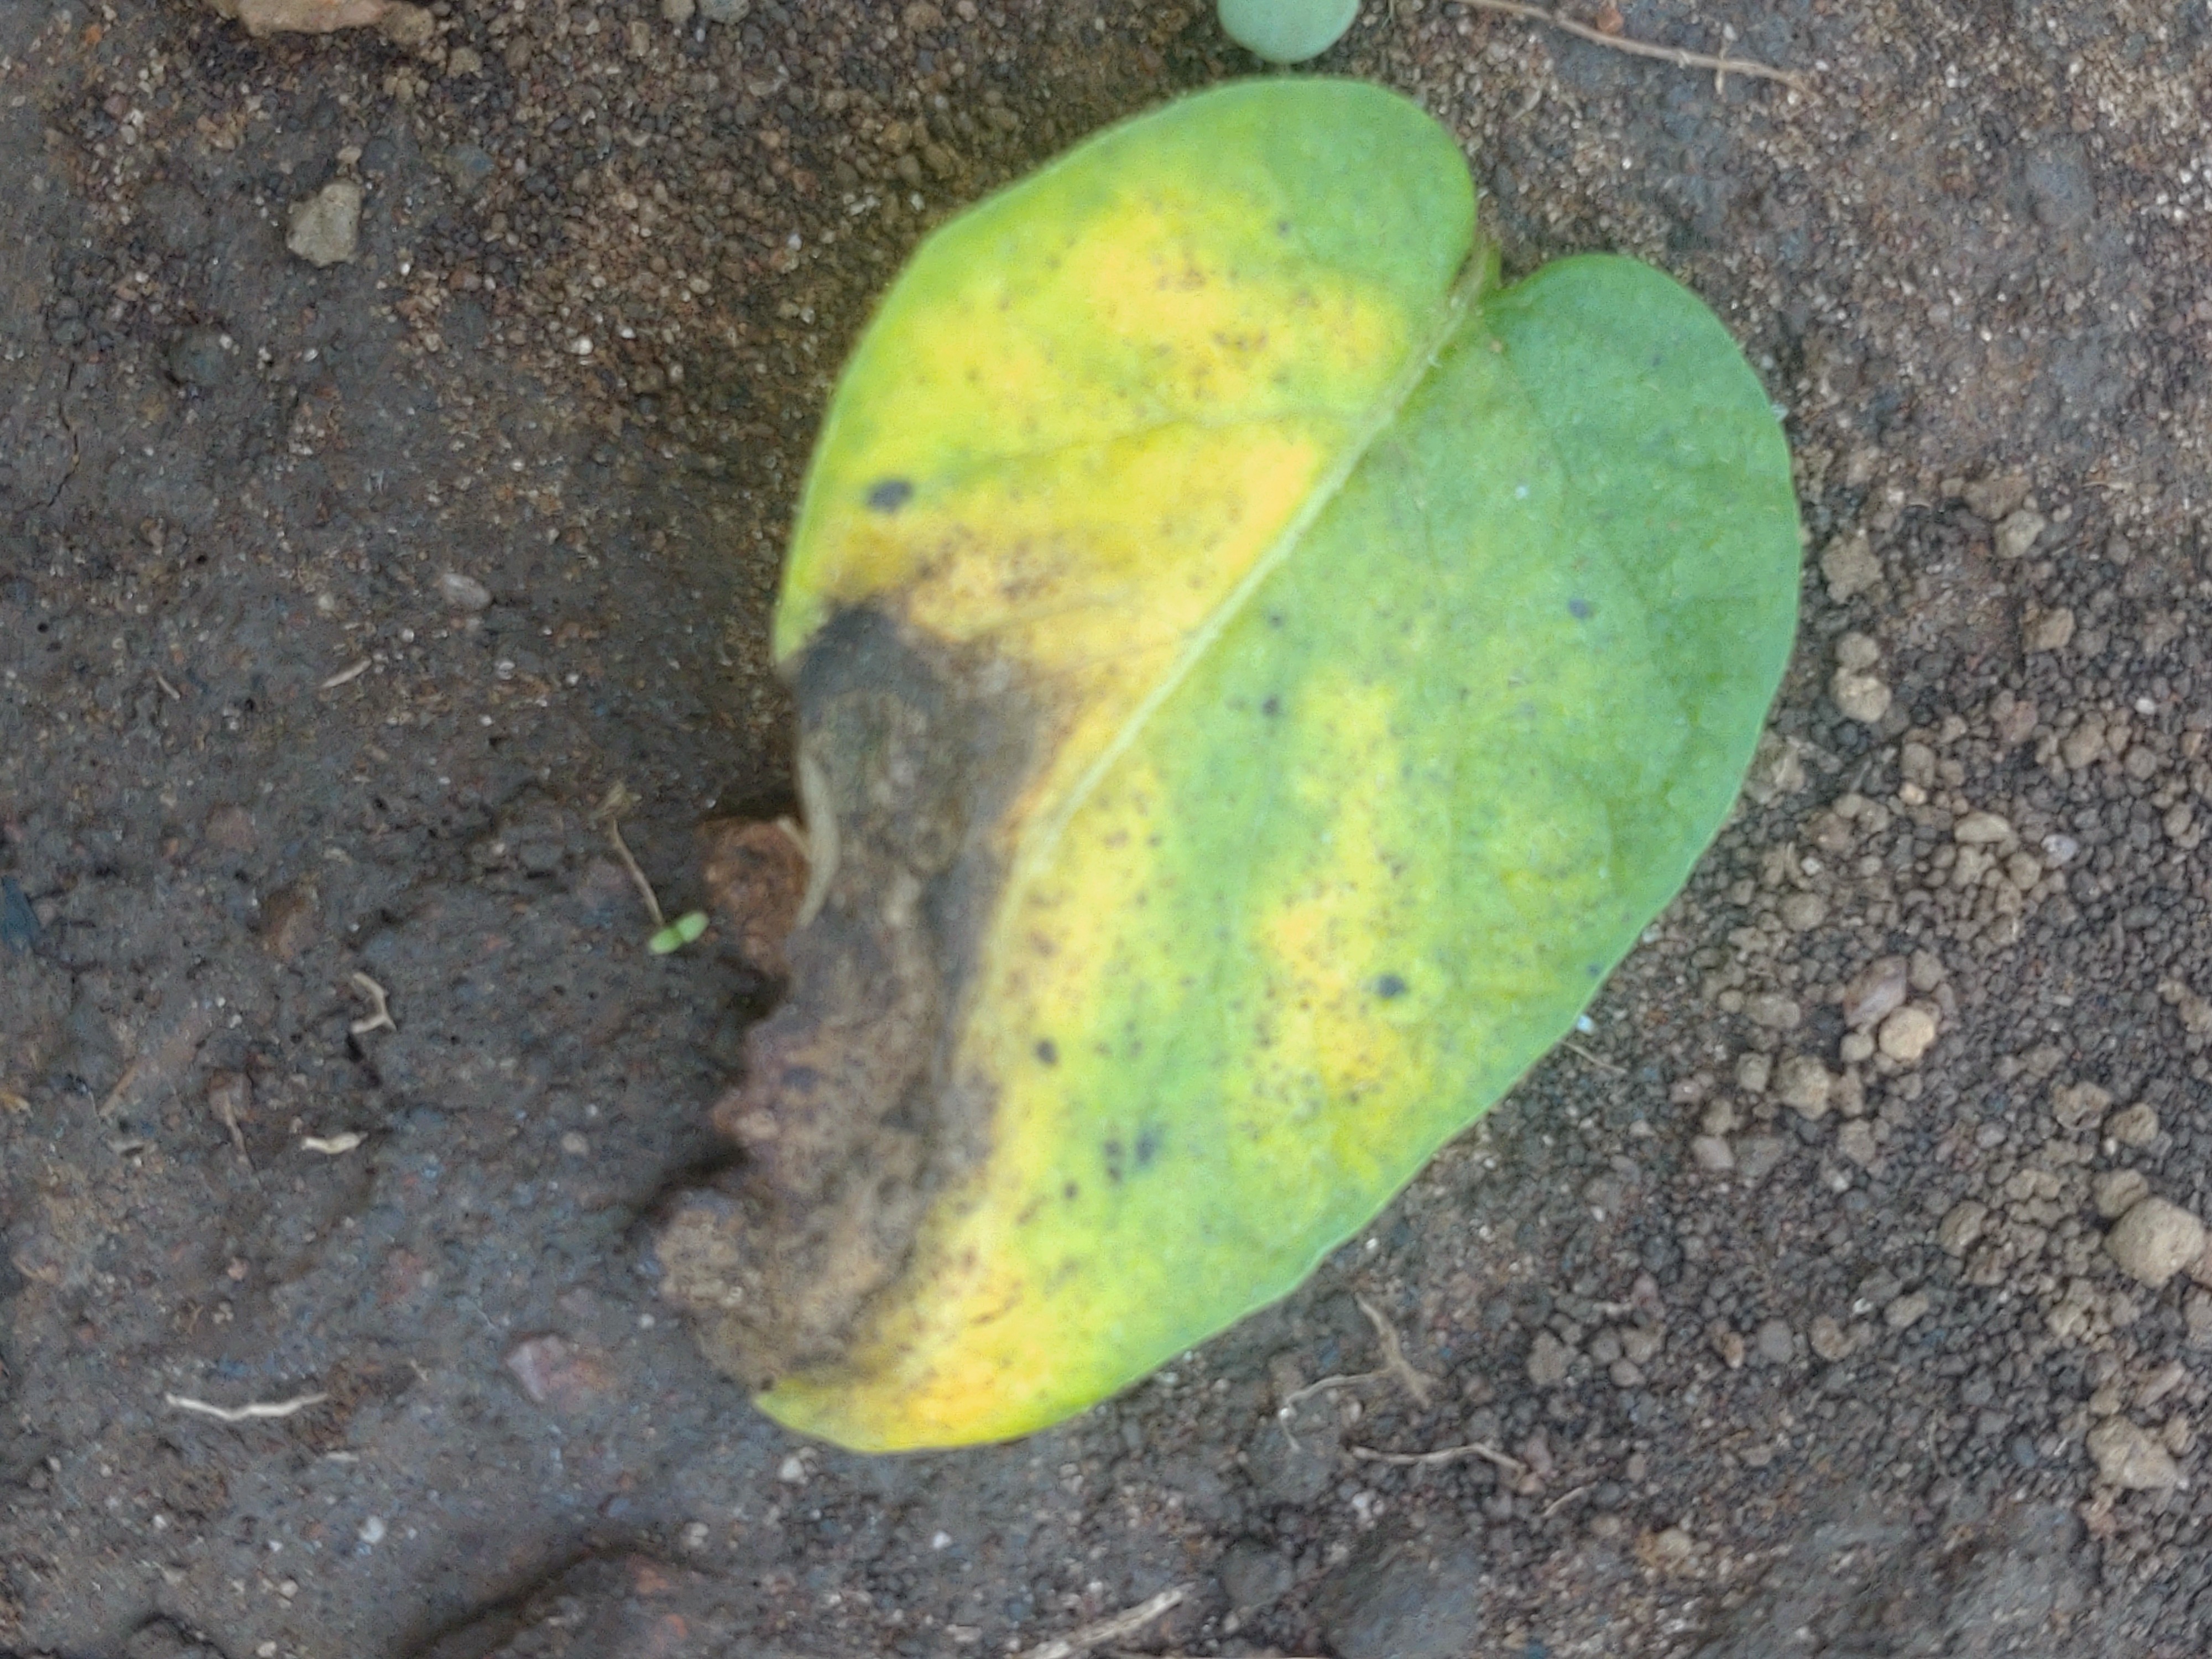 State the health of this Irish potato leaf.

late blight
